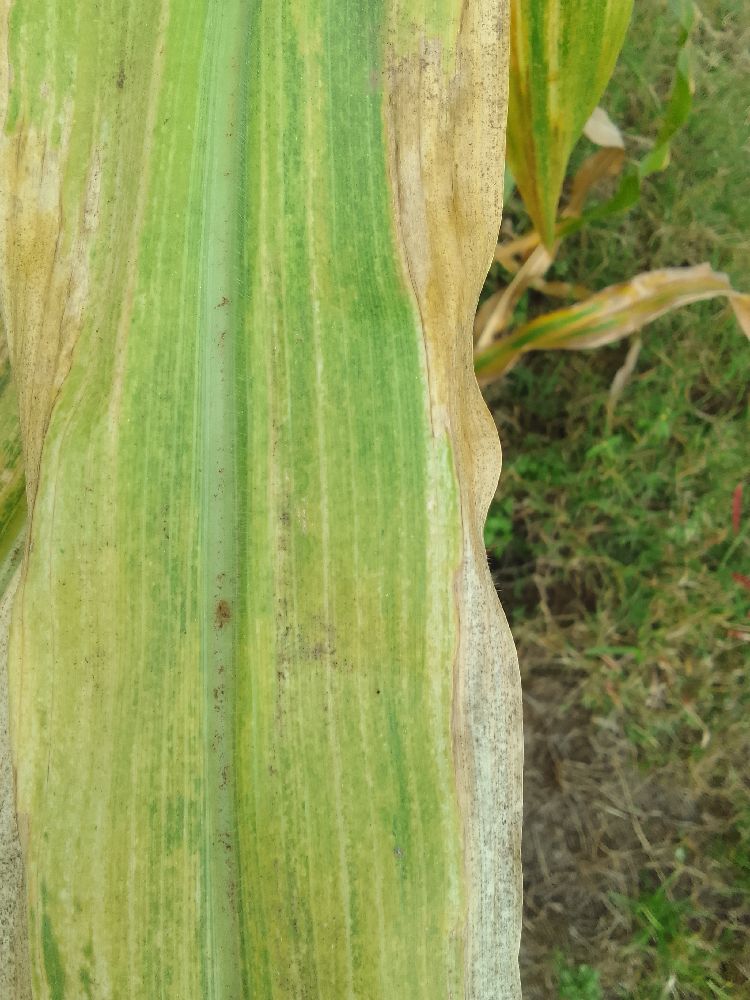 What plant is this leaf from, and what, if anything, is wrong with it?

maize, maize lethal necrosis
